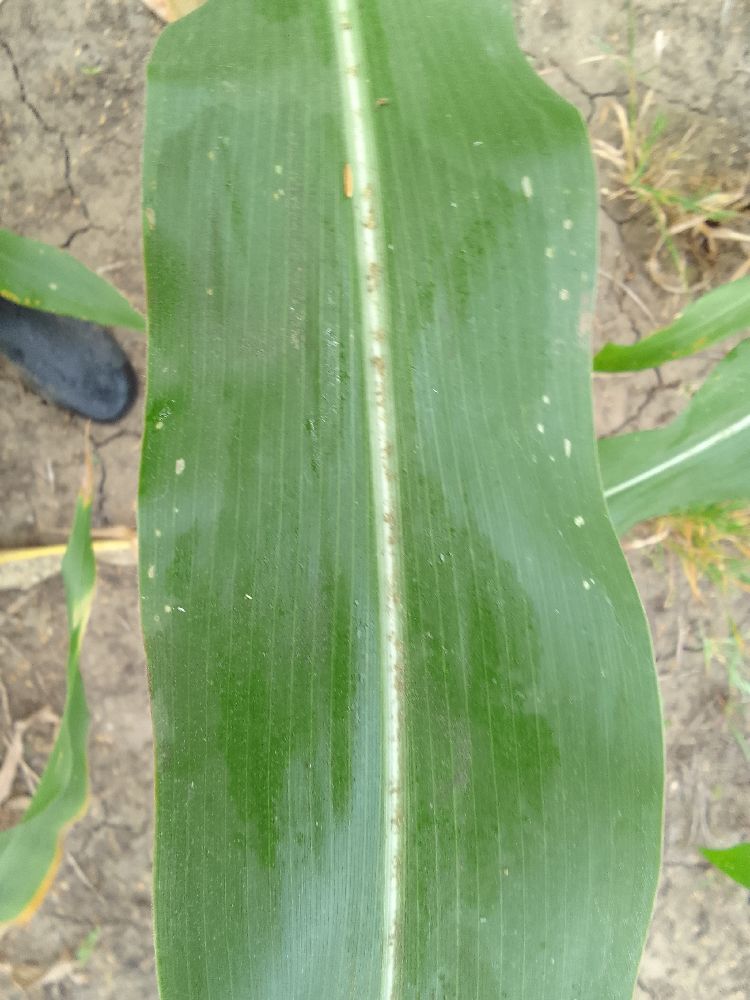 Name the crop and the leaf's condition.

maize, healthy
